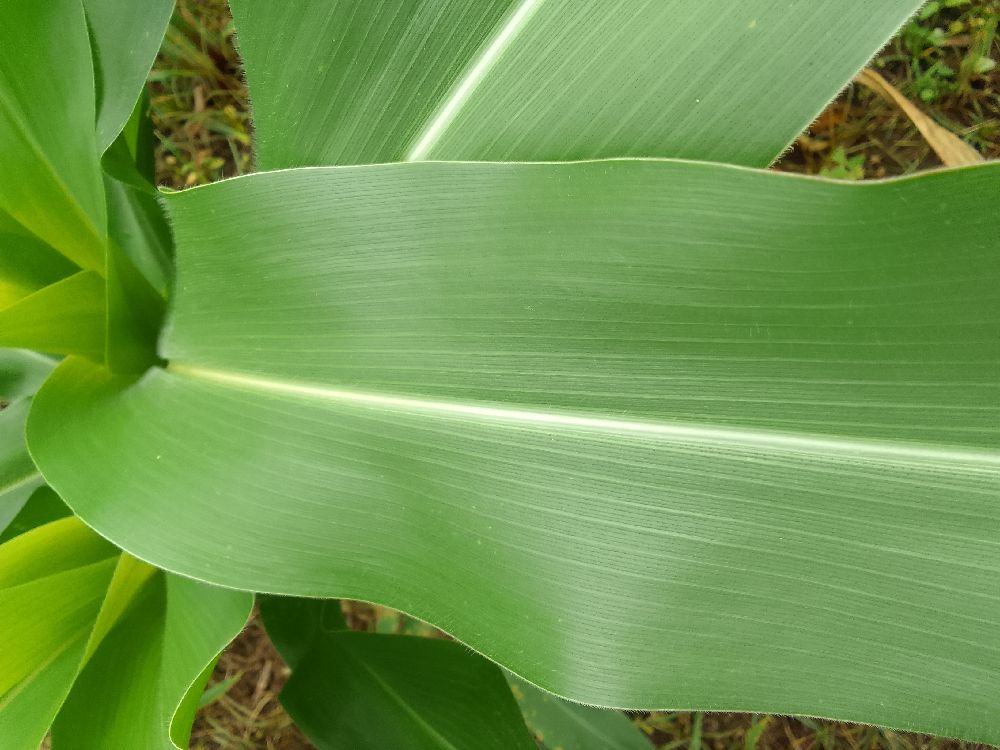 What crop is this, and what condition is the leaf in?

maize, healthy
